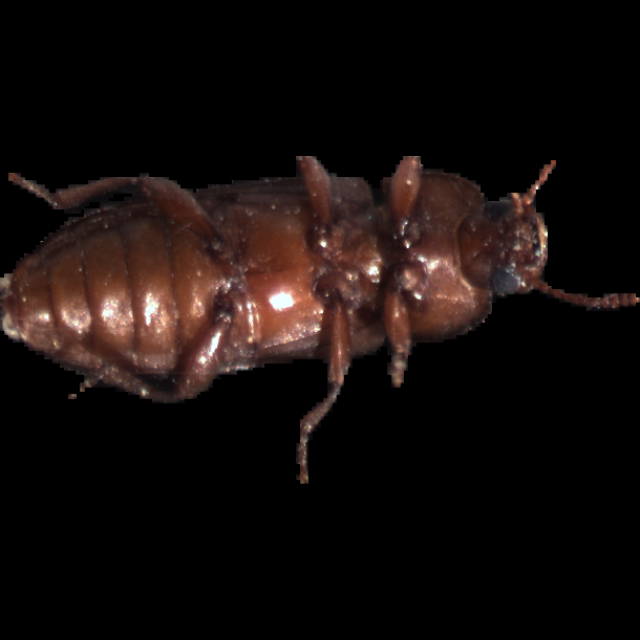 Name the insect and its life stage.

mealworm beetle
